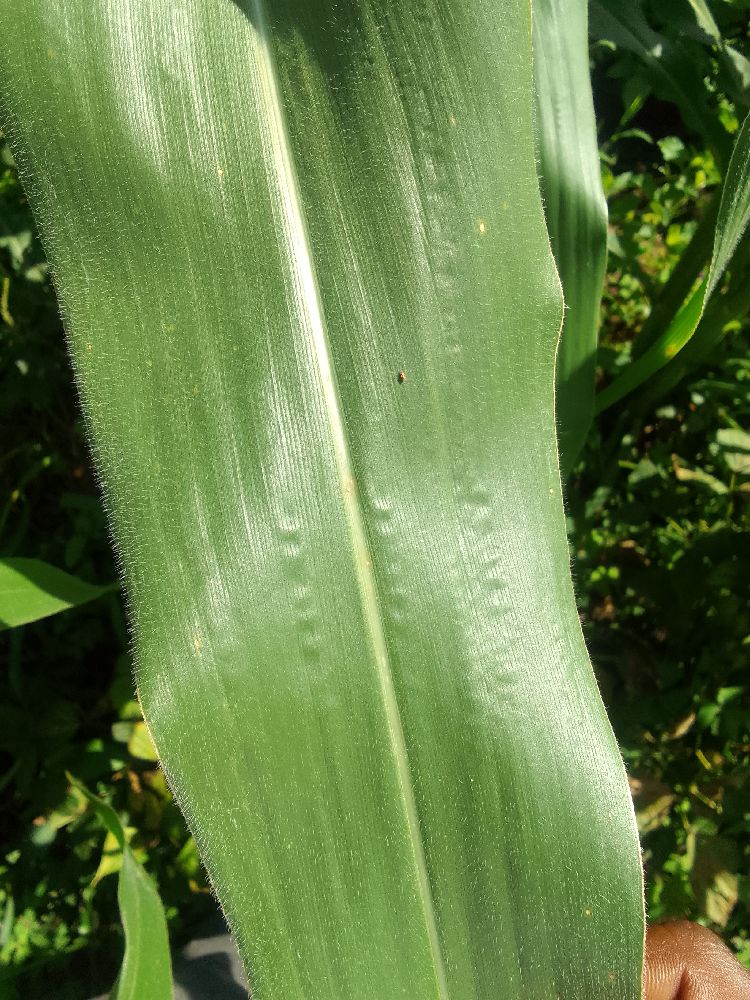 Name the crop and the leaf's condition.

maize, healthy
